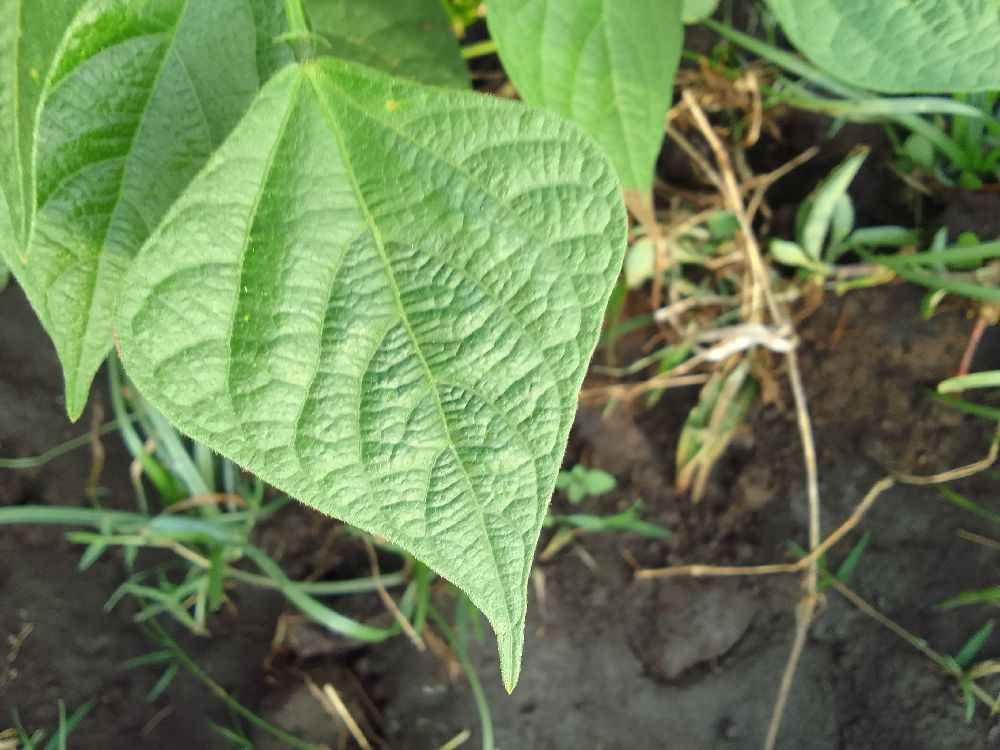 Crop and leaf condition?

common bean, healthy
